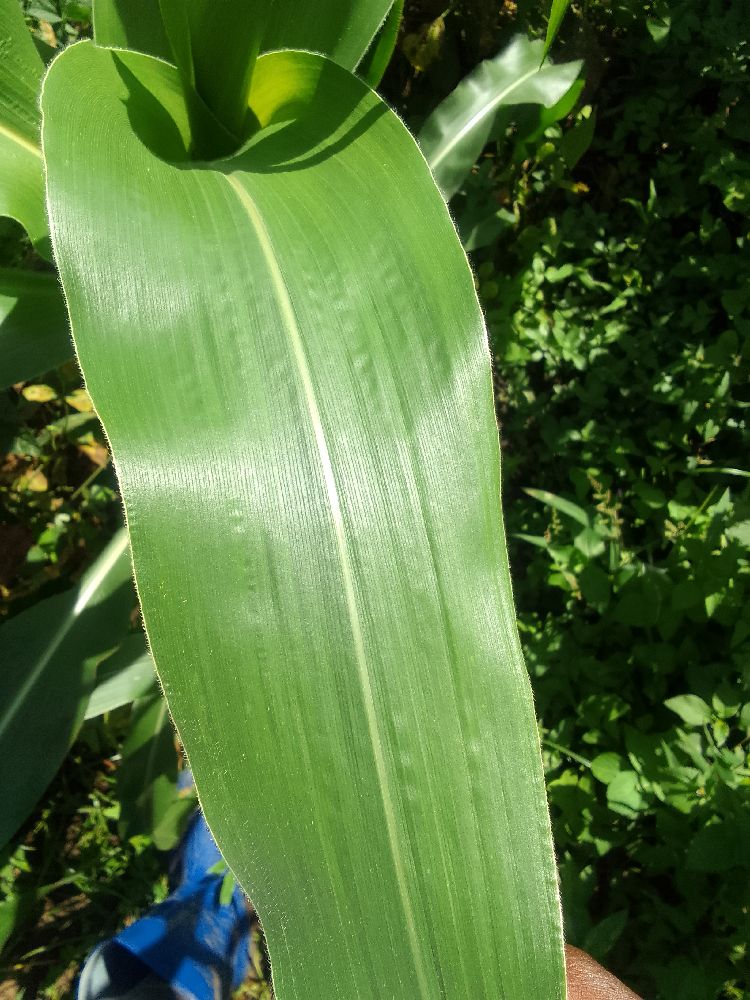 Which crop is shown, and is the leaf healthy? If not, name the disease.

maize, healthy
